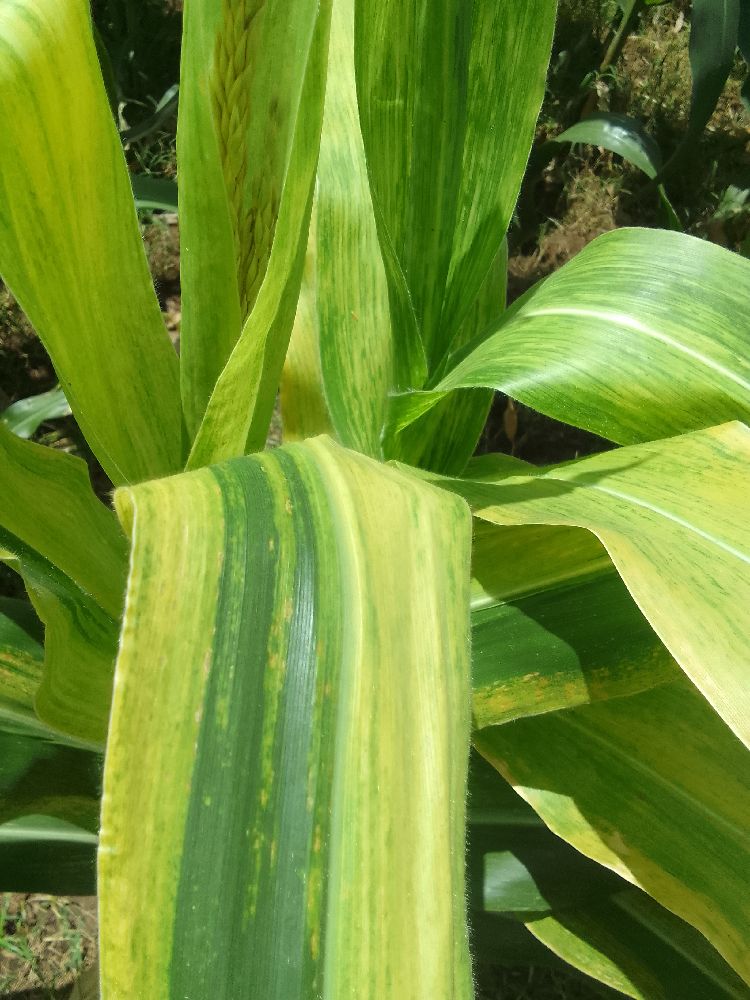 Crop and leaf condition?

maize, maize lethal necrosis
